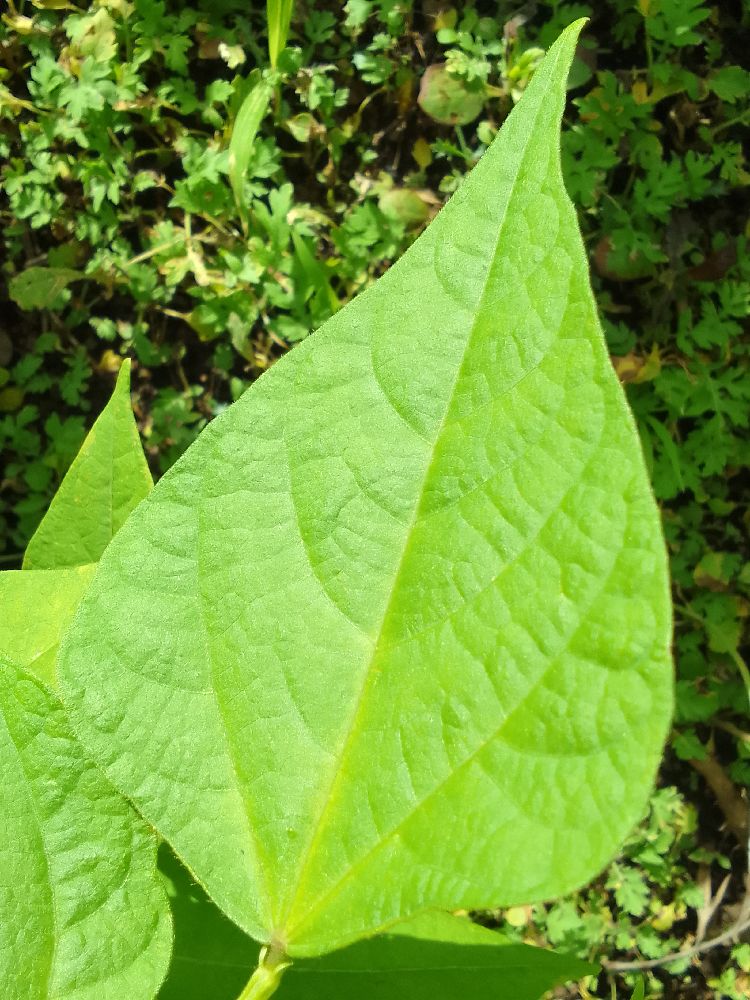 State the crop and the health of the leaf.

common bean, healthy
